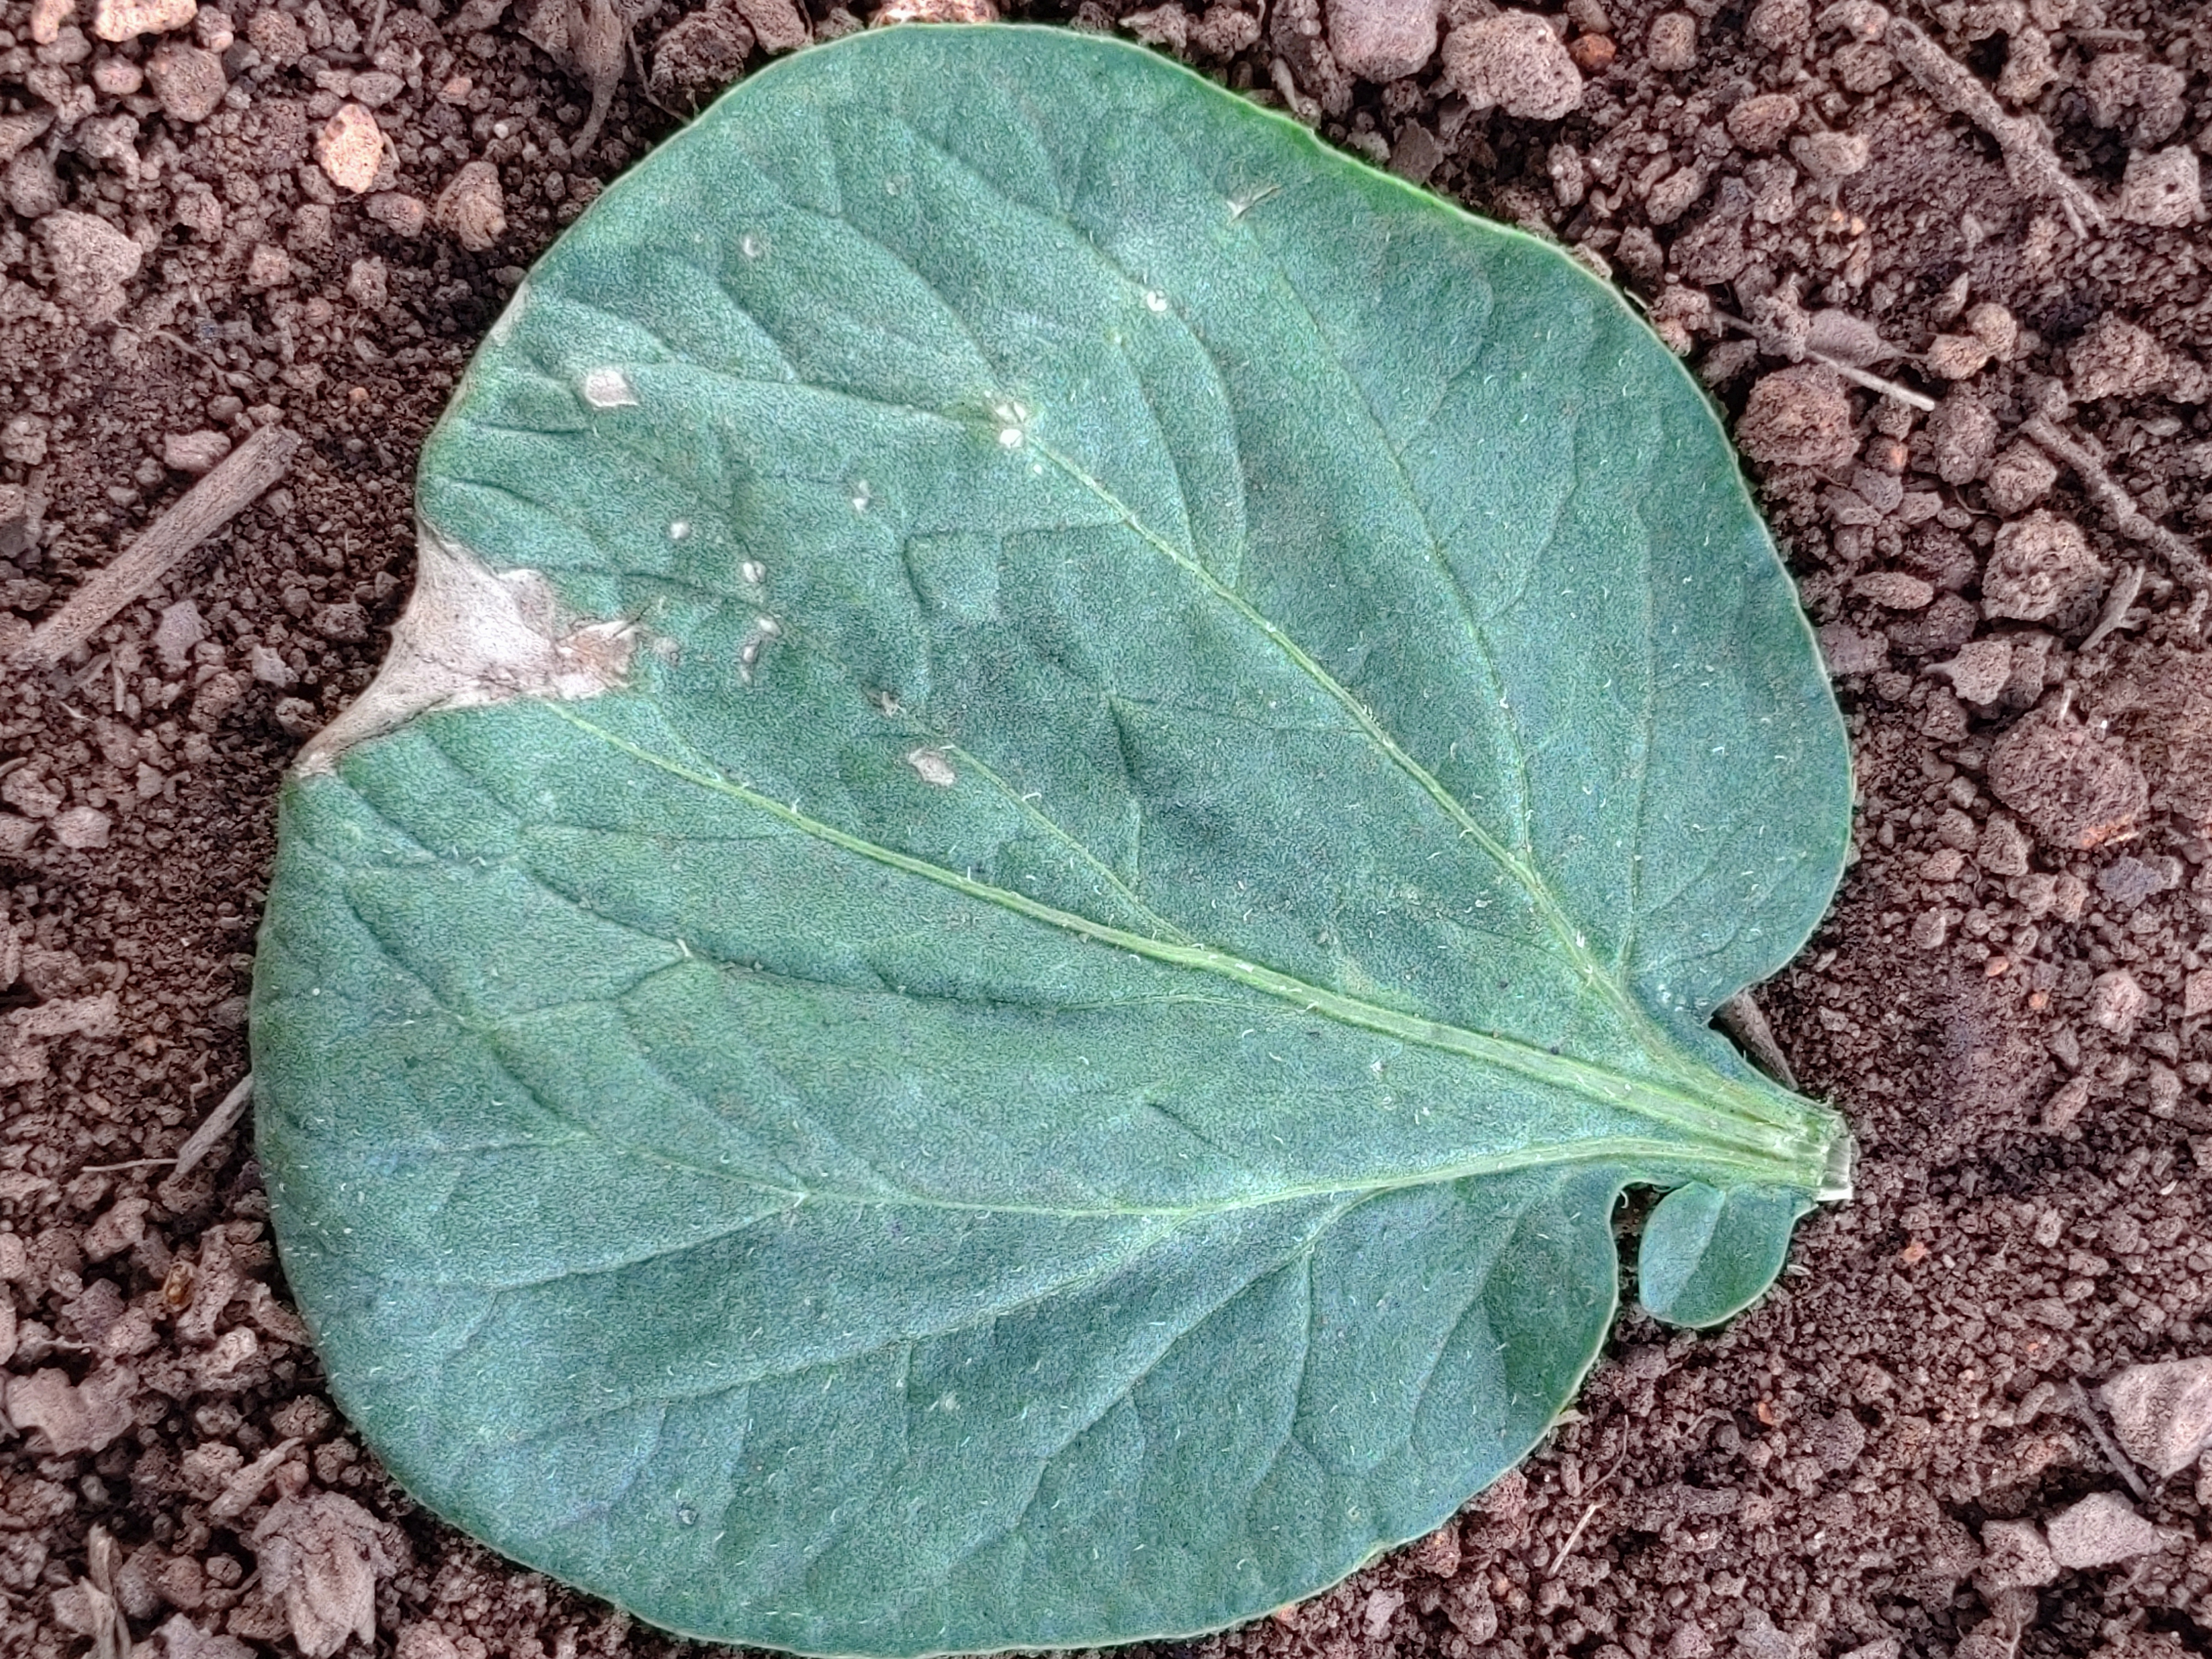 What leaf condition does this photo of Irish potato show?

early blight
